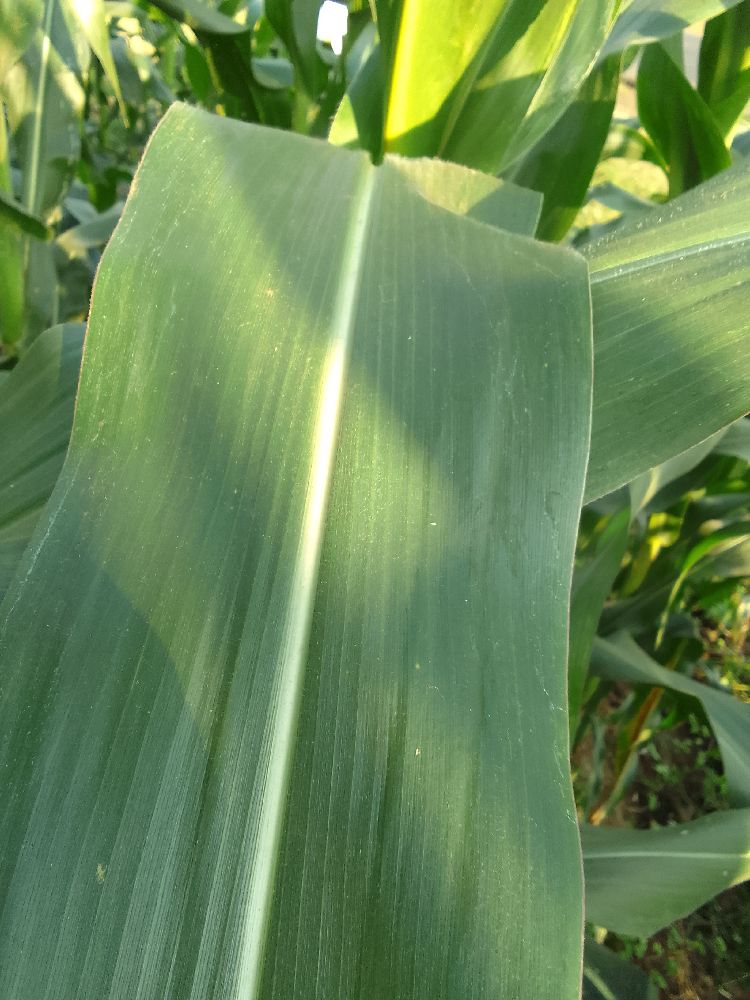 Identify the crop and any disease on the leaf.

maize, healthy
